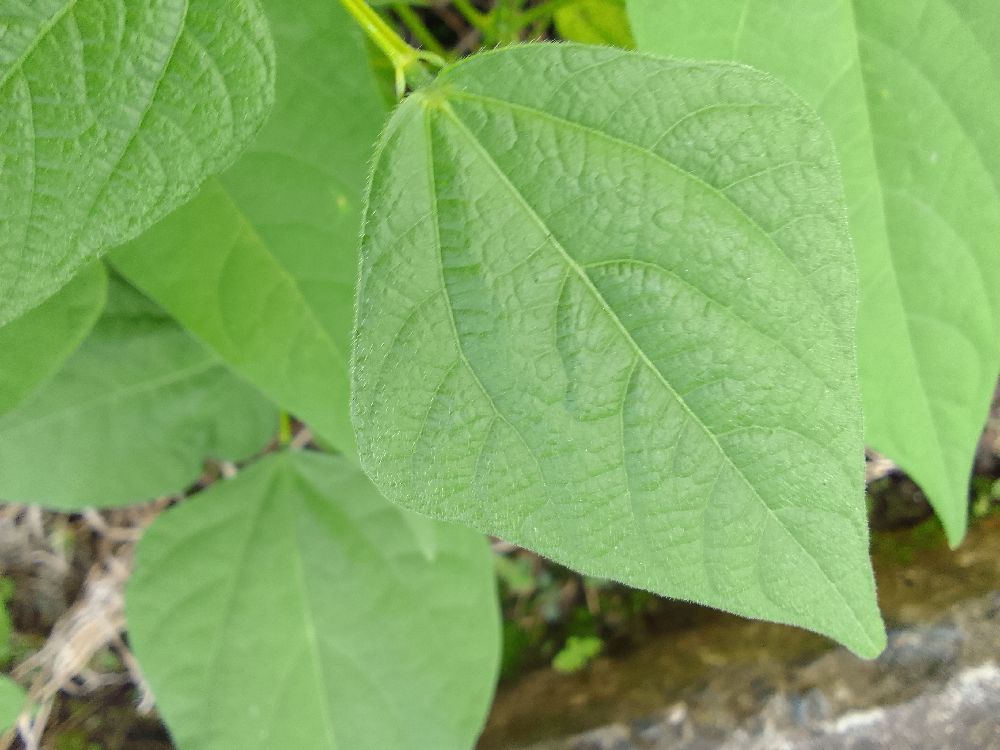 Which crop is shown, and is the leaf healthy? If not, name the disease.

common bean, healthy
